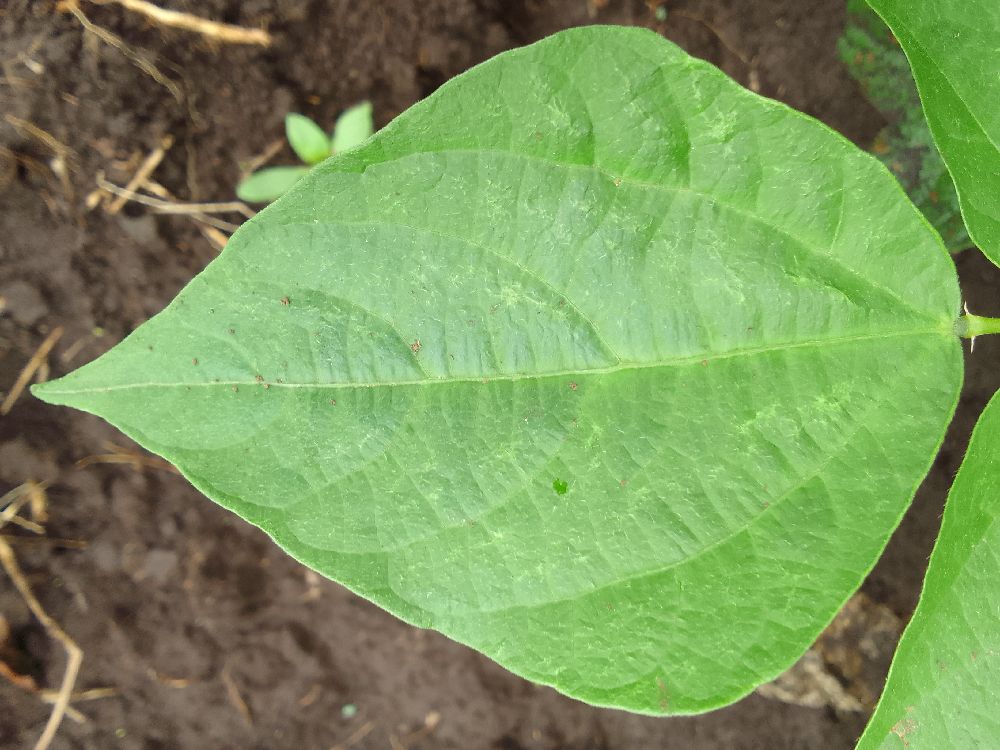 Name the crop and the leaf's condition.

common bean, healthy
